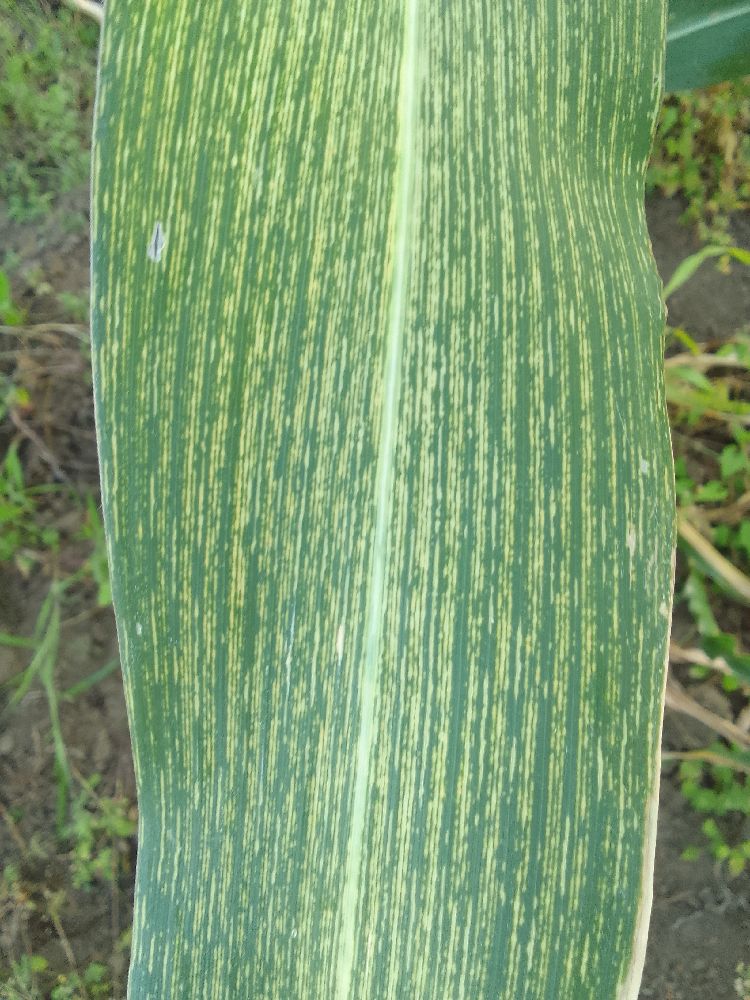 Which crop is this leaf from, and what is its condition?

maize, maize streak virus
